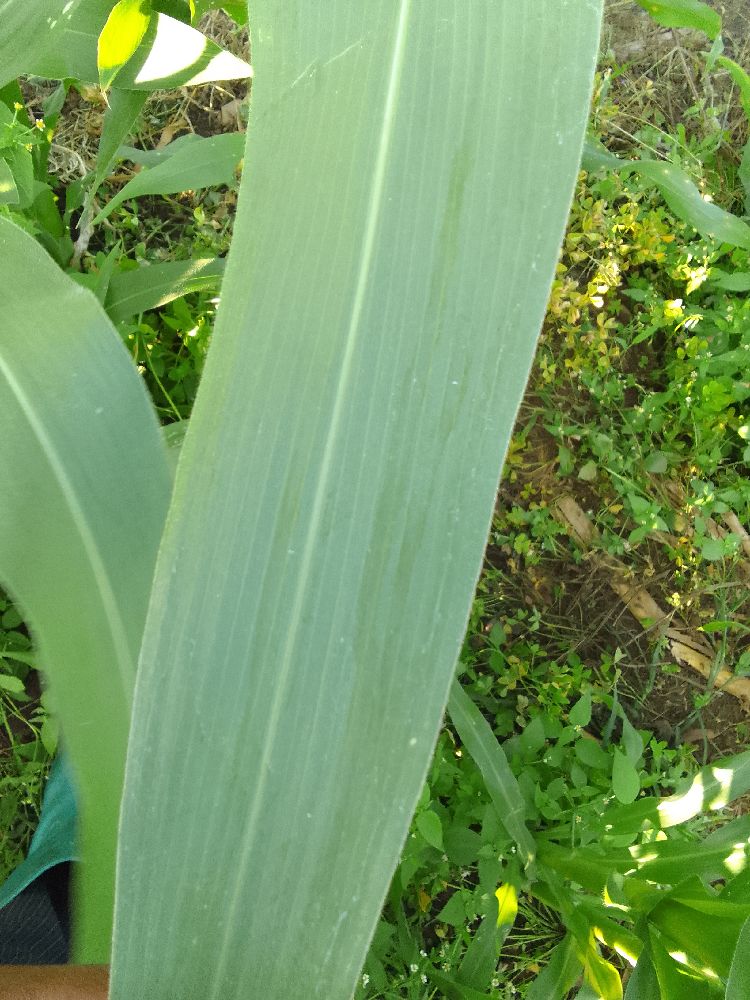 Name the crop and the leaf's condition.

maize, healthy
